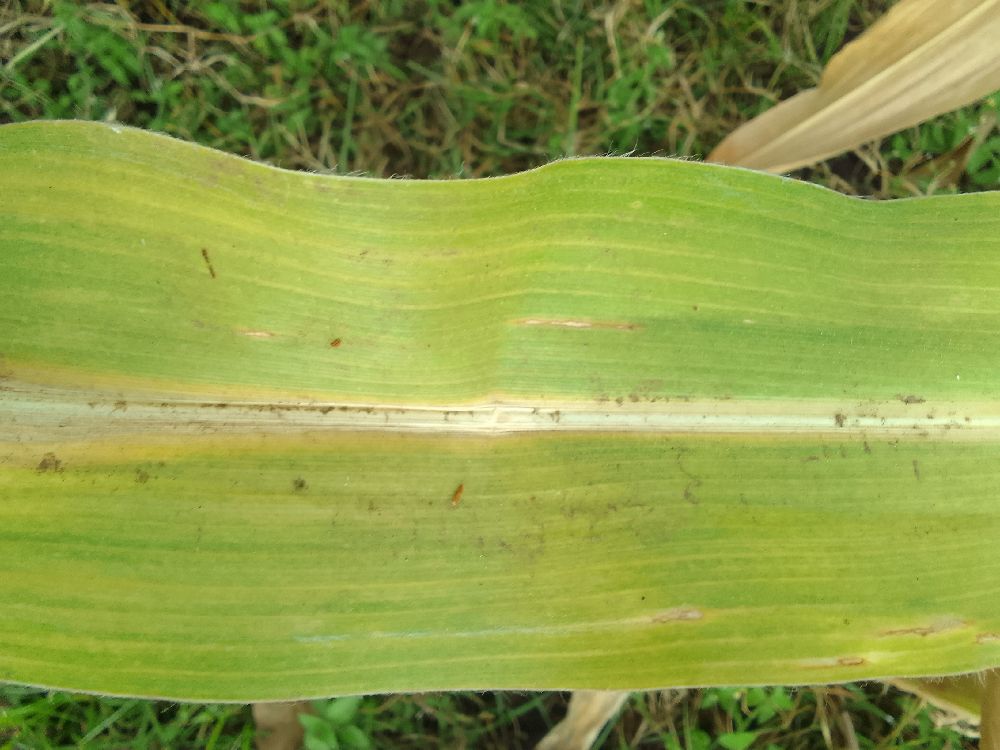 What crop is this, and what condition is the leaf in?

maize, maize lethal necrosis
